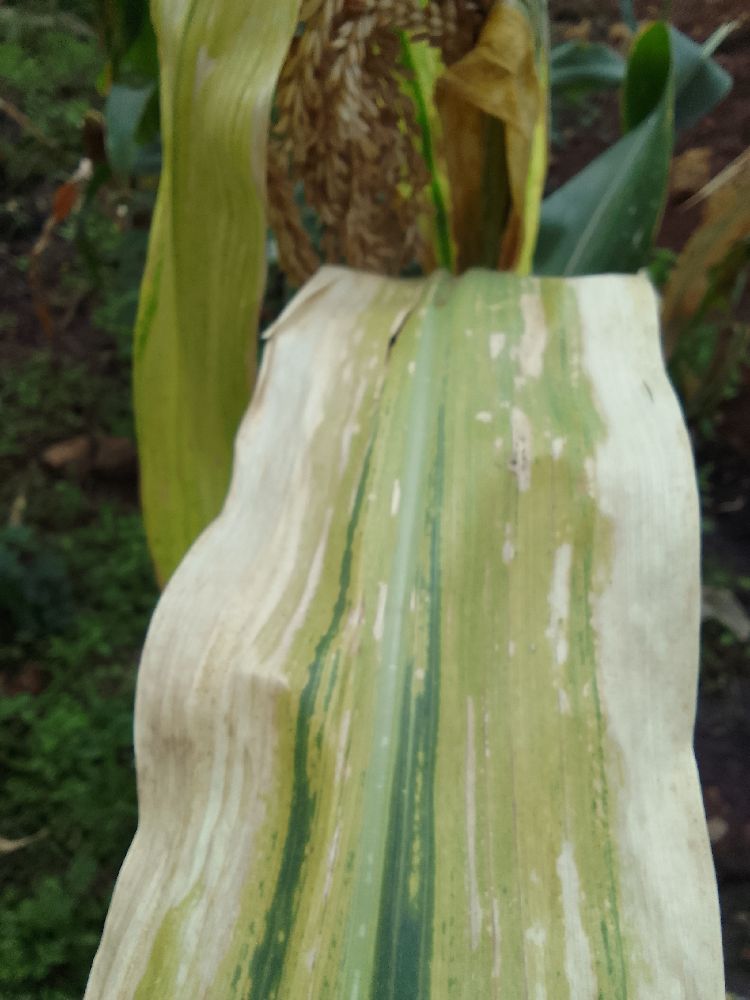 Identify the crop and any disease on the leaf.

maize, maize lethal necrosis
